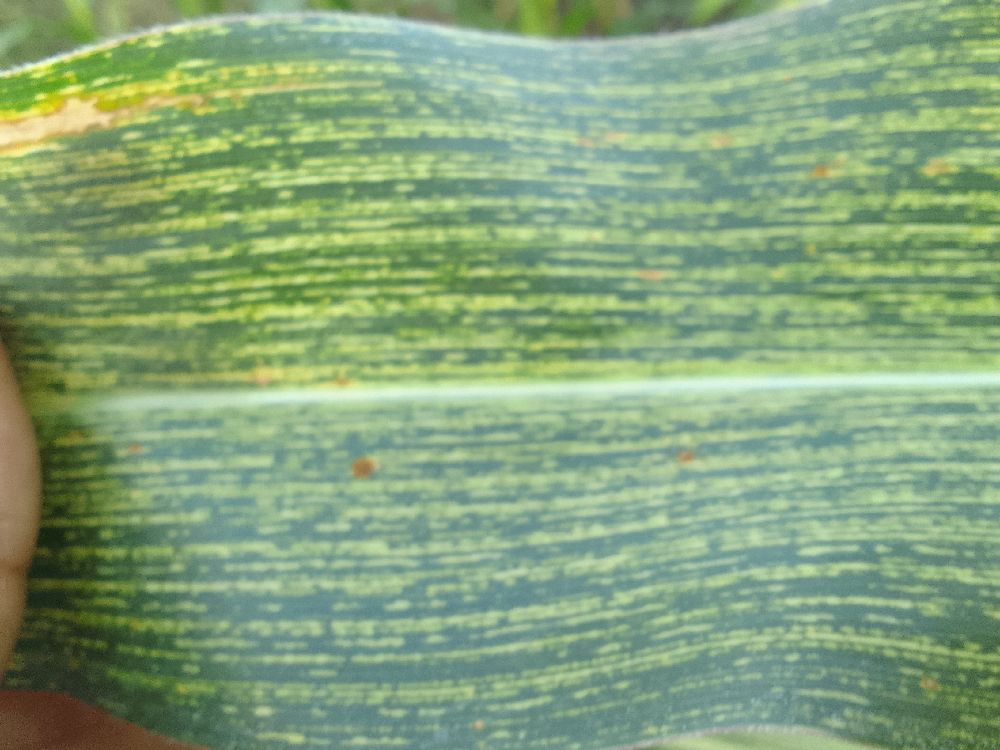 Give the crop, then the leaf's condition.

maize, maize streak virus
